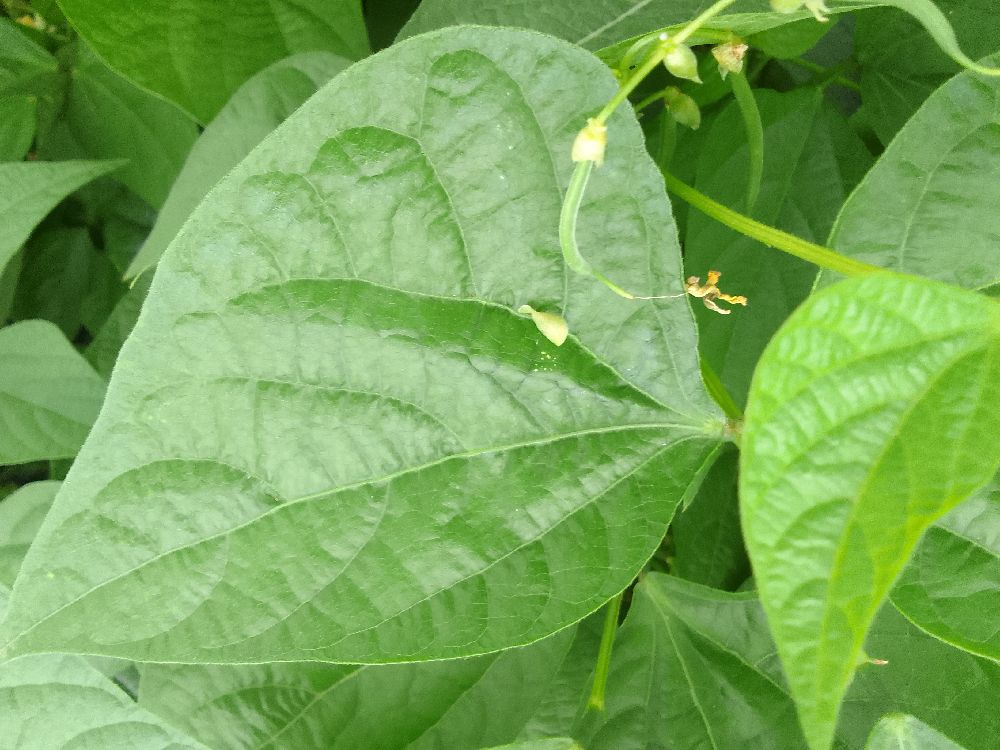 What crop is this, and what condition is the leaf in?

common bean, healthy
